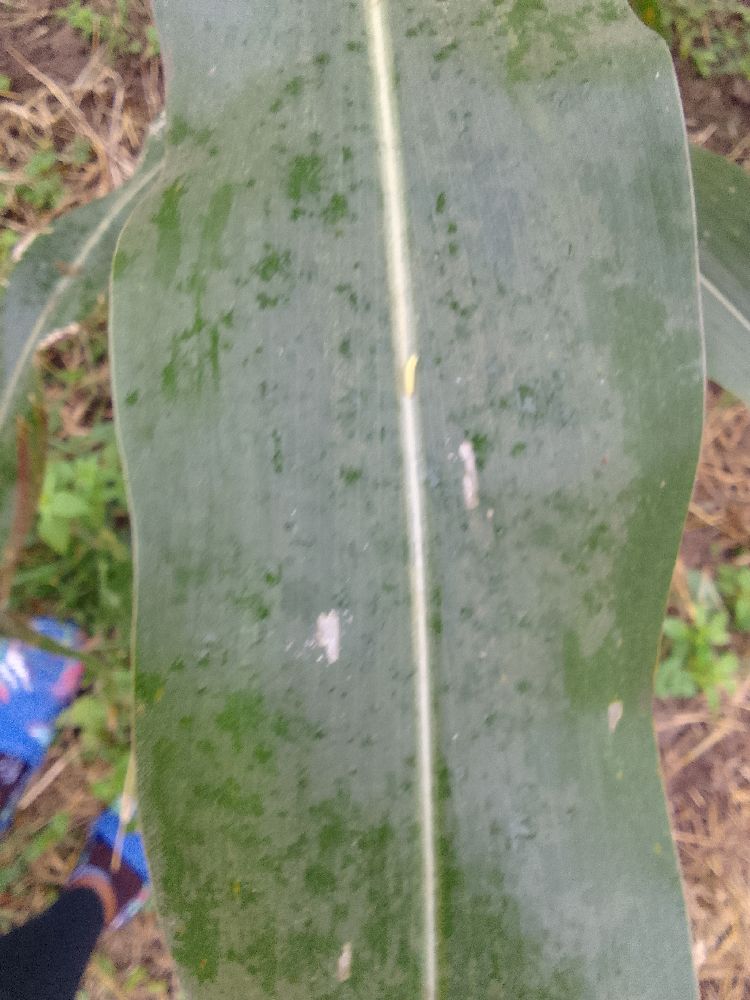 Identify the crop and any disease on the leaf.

maize, healthy
